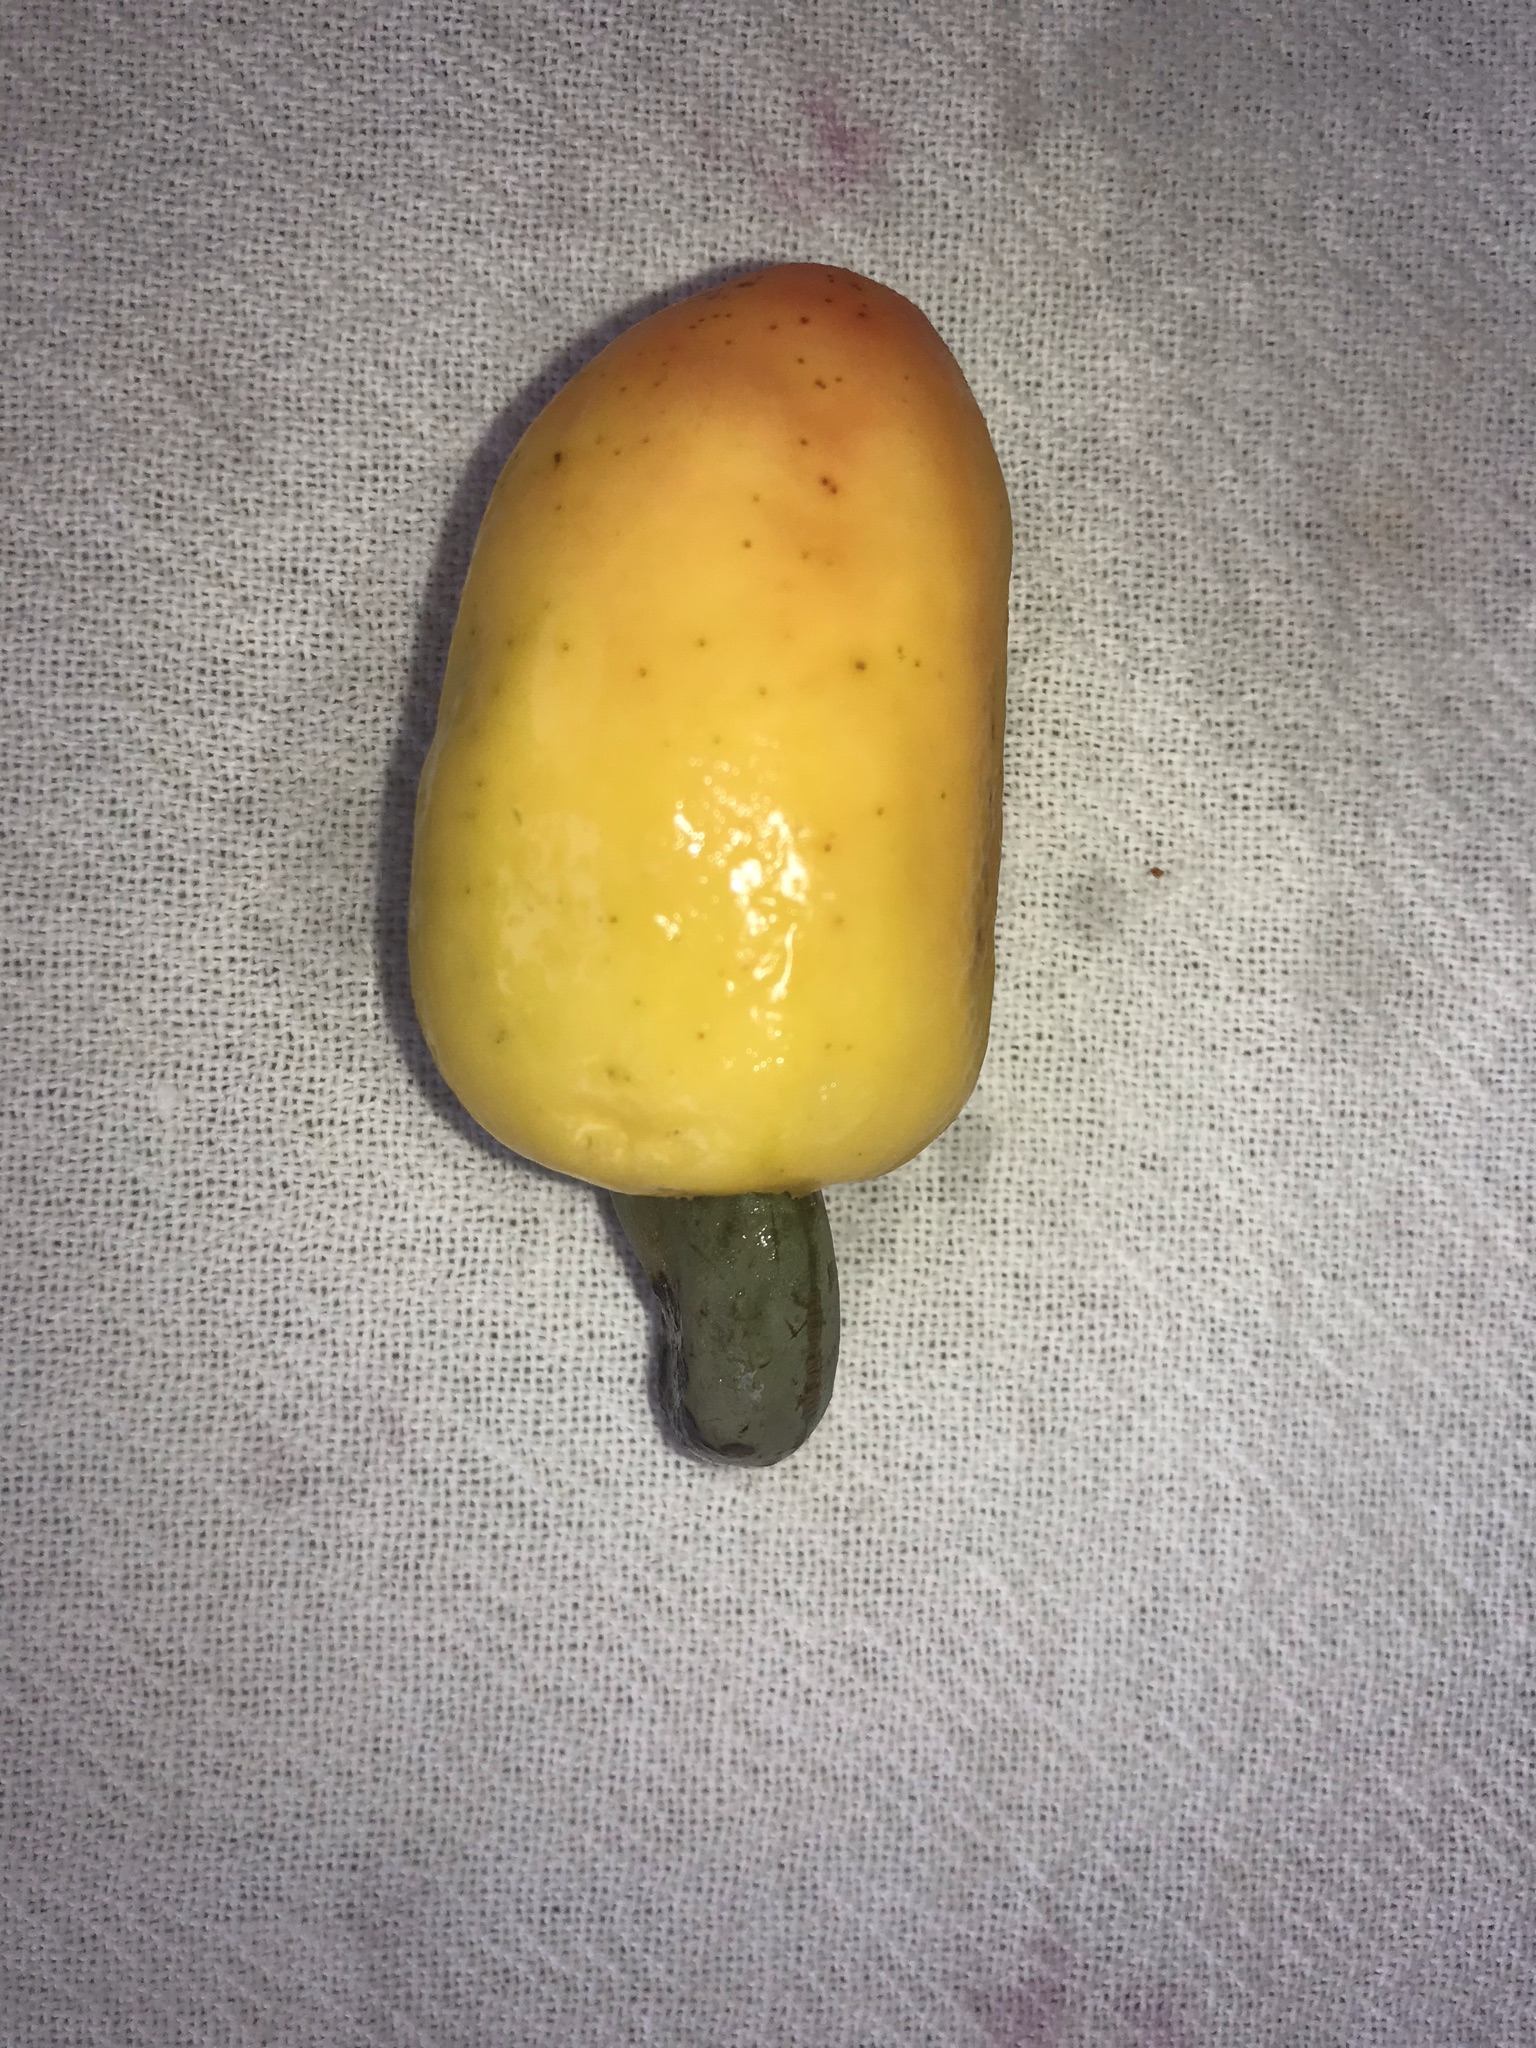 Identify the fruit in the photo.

caju amarelo
